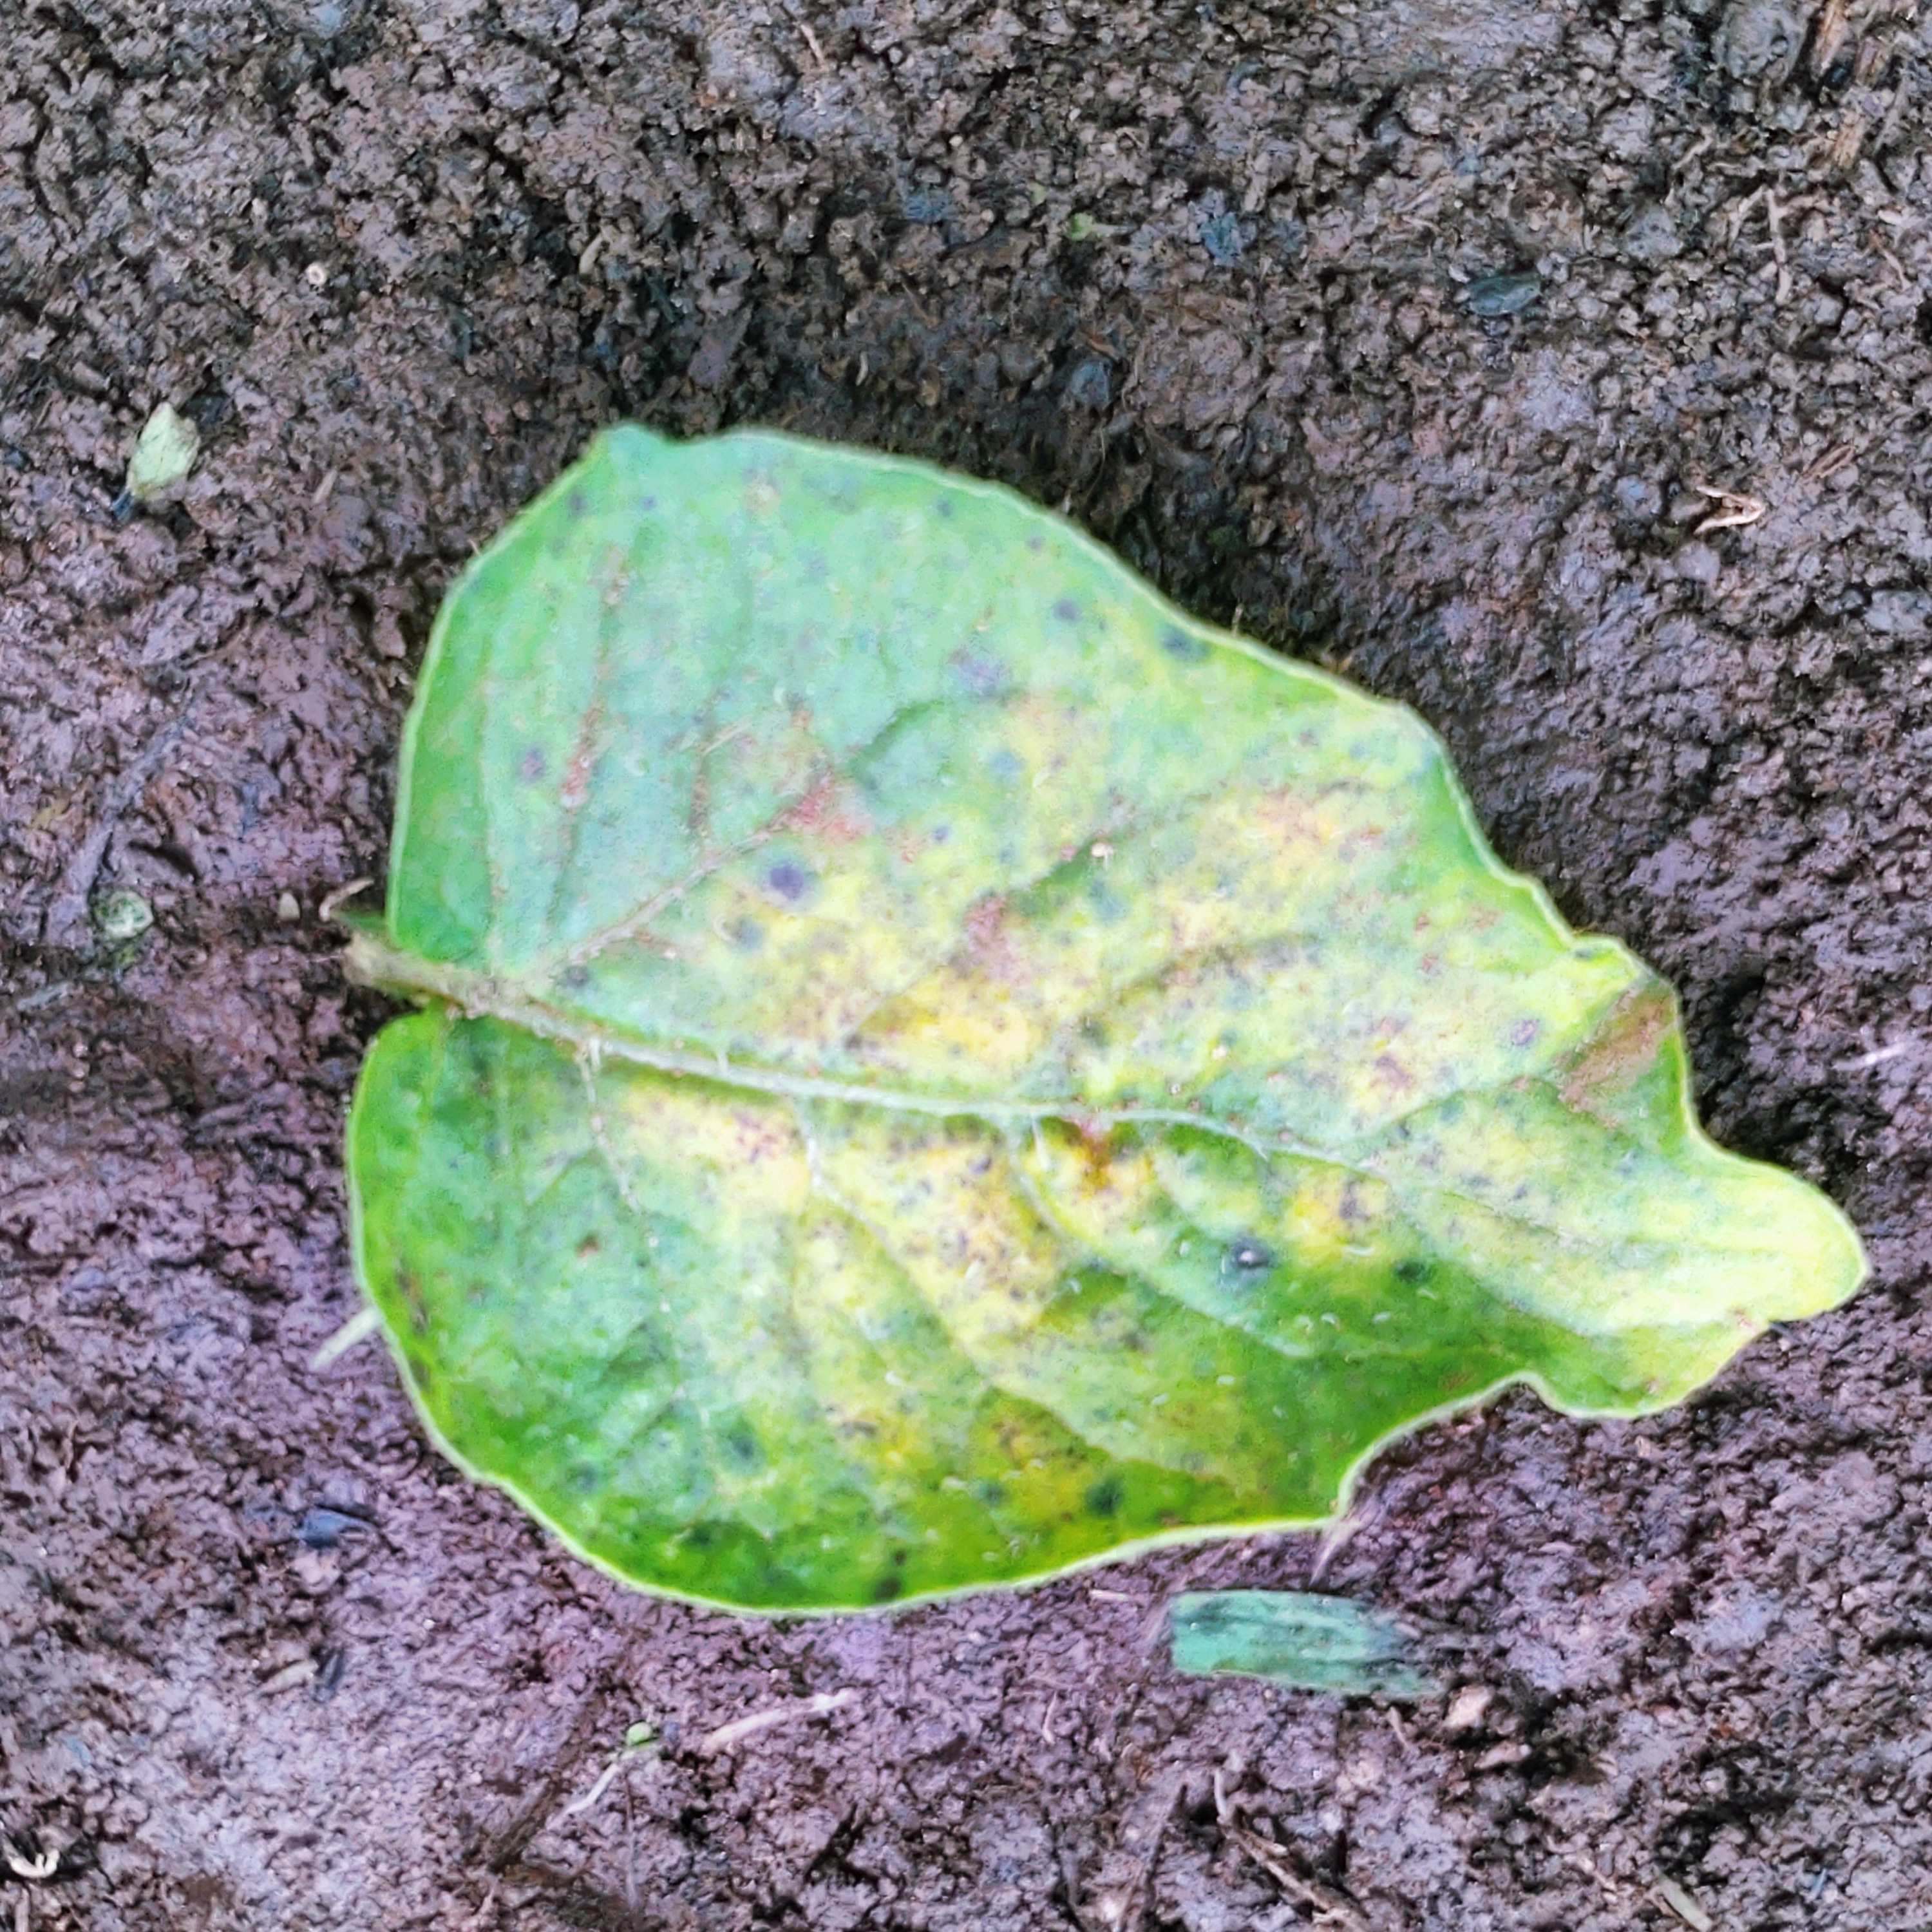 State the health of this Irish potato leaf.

late blight
